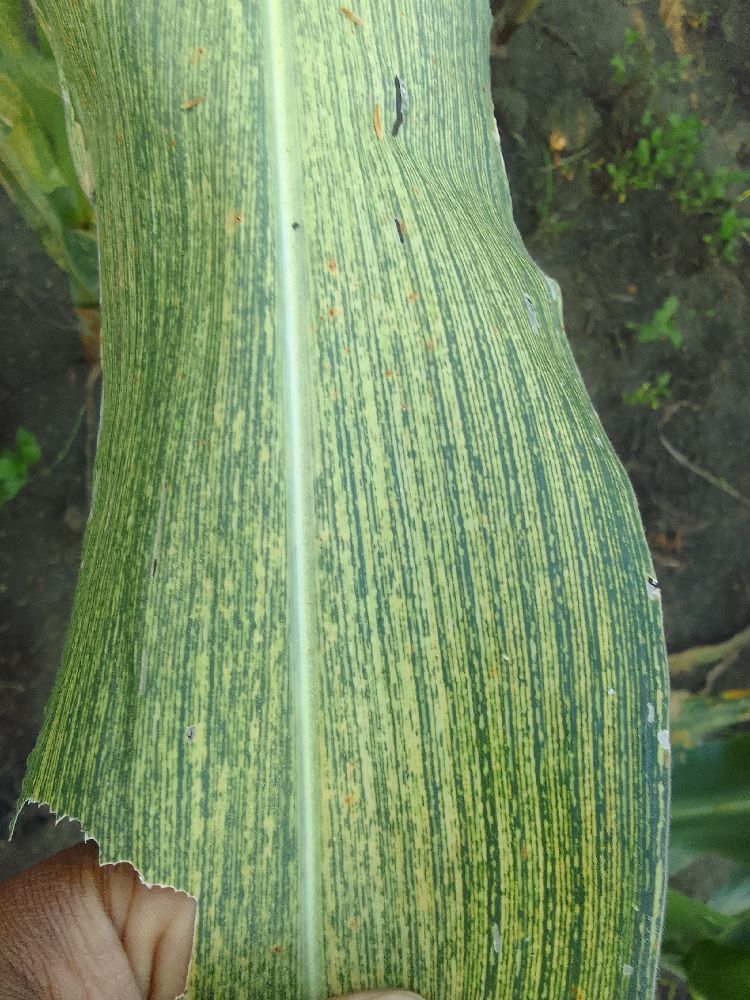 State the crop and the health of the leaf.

maize, maize streak virus
